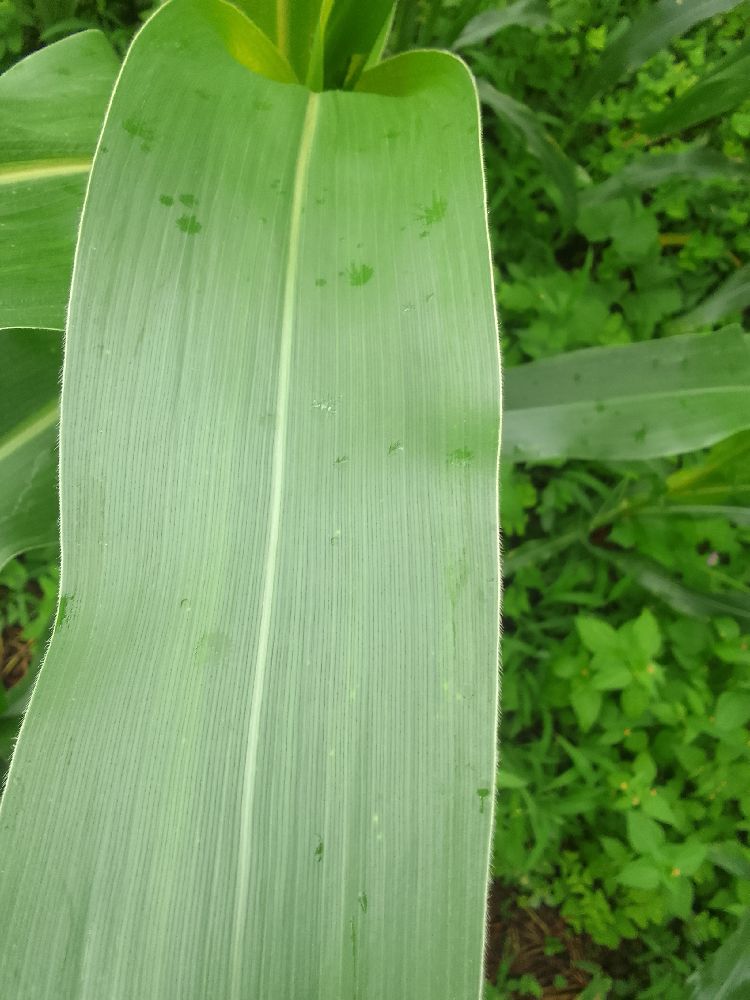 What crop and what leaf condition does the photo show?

maize, healthy
